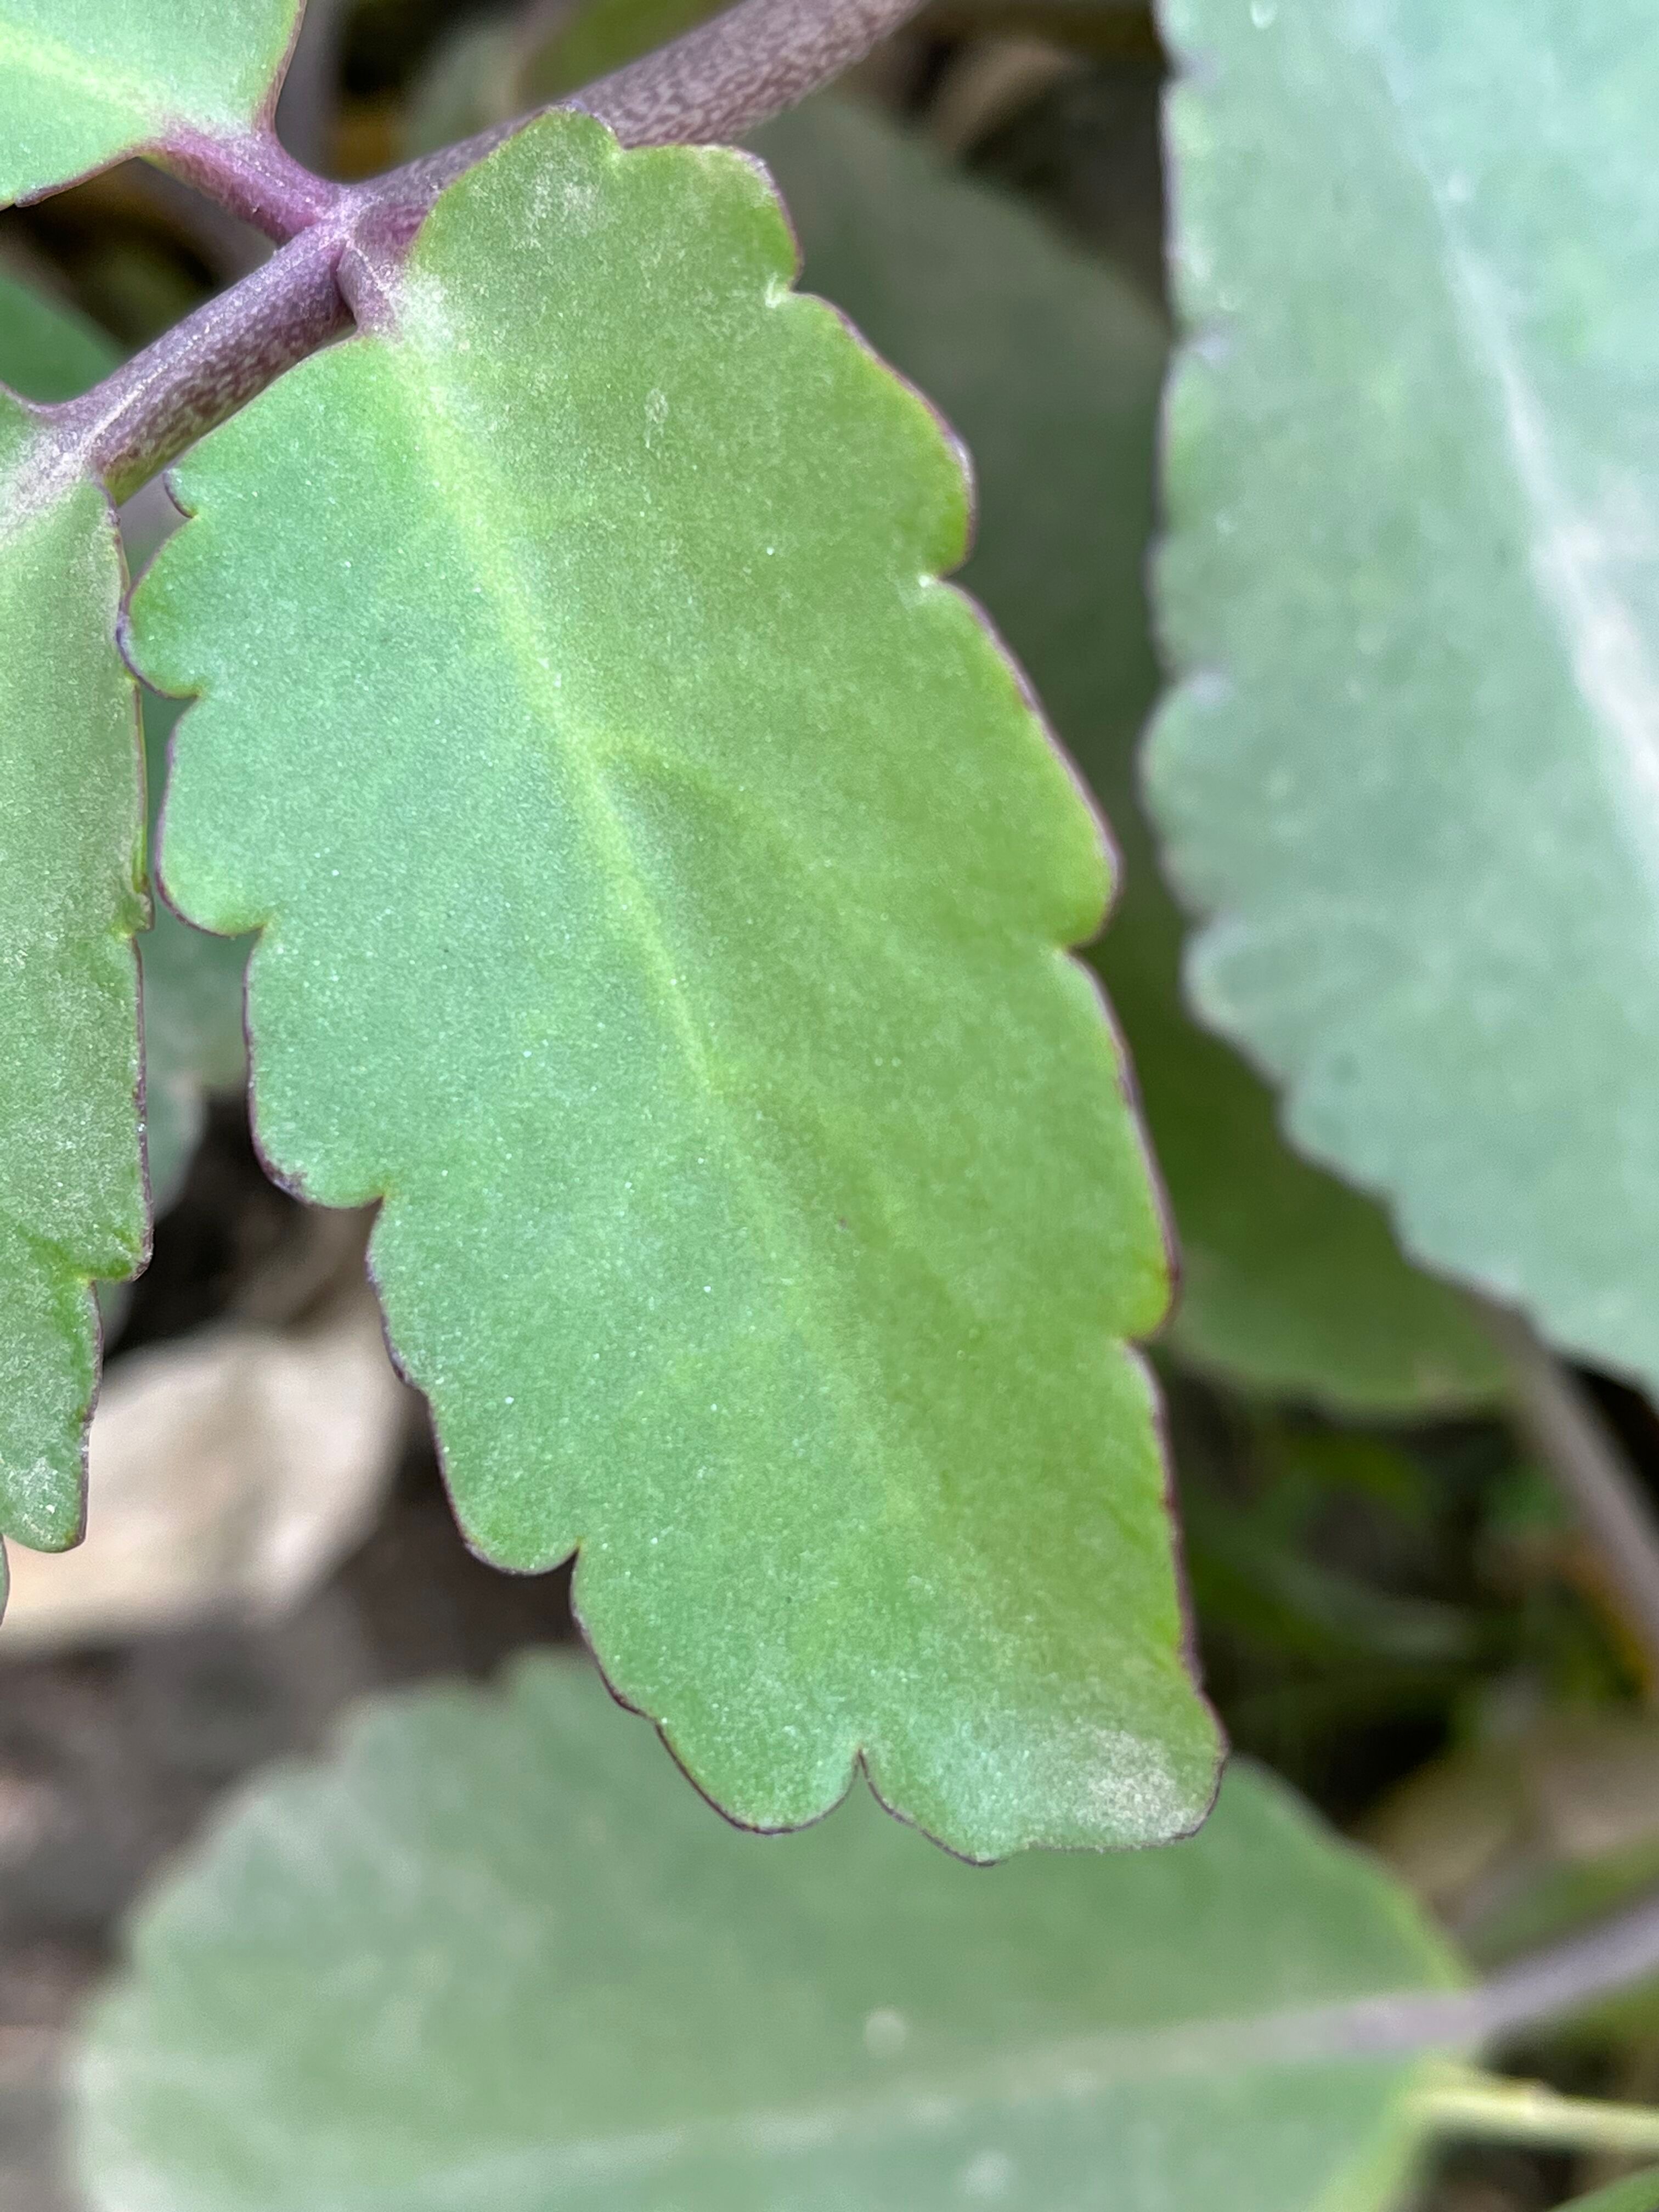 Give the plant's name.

pathorkuci
